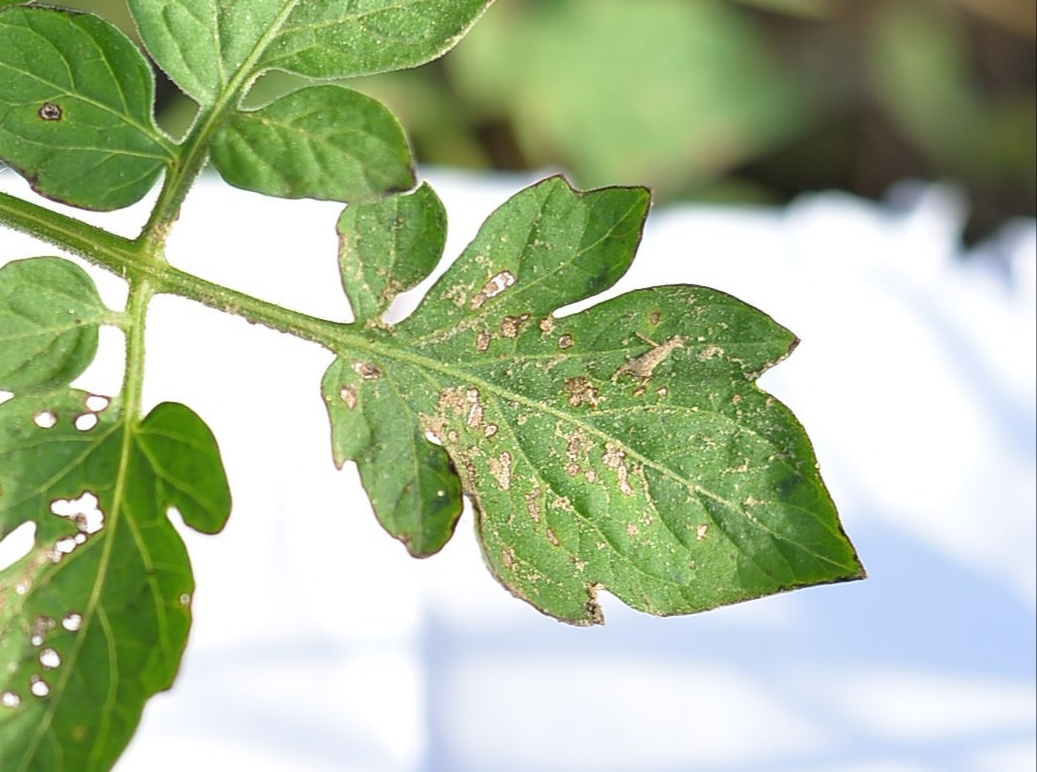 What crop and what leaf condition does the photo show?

tomato, infected
